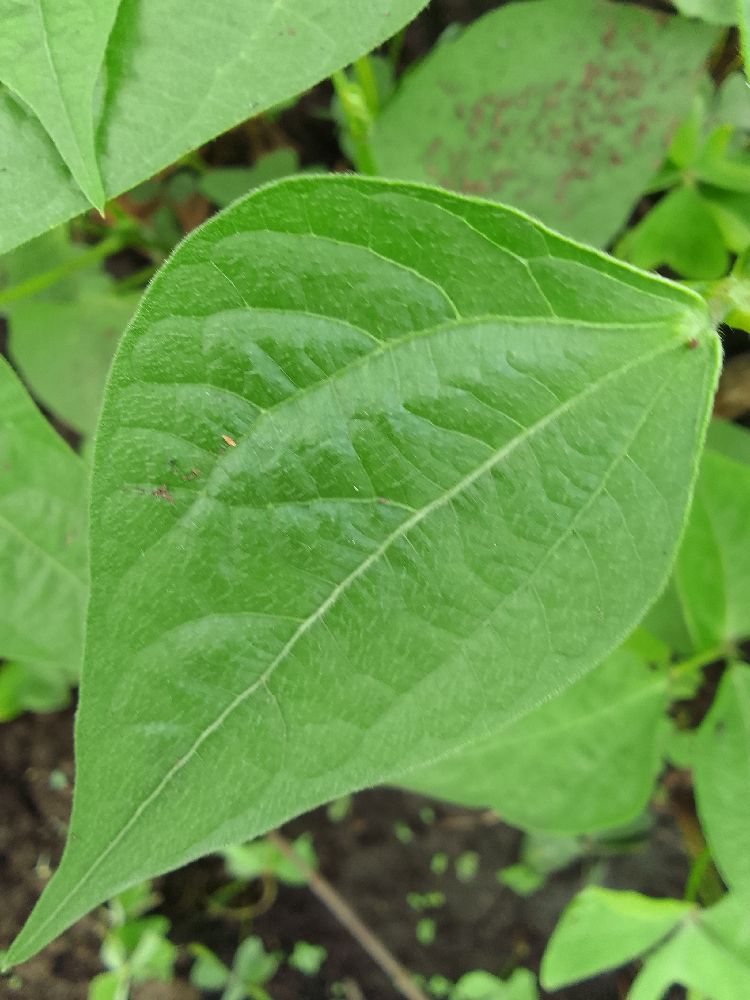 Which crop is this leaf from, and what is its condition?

common bean, healthy
